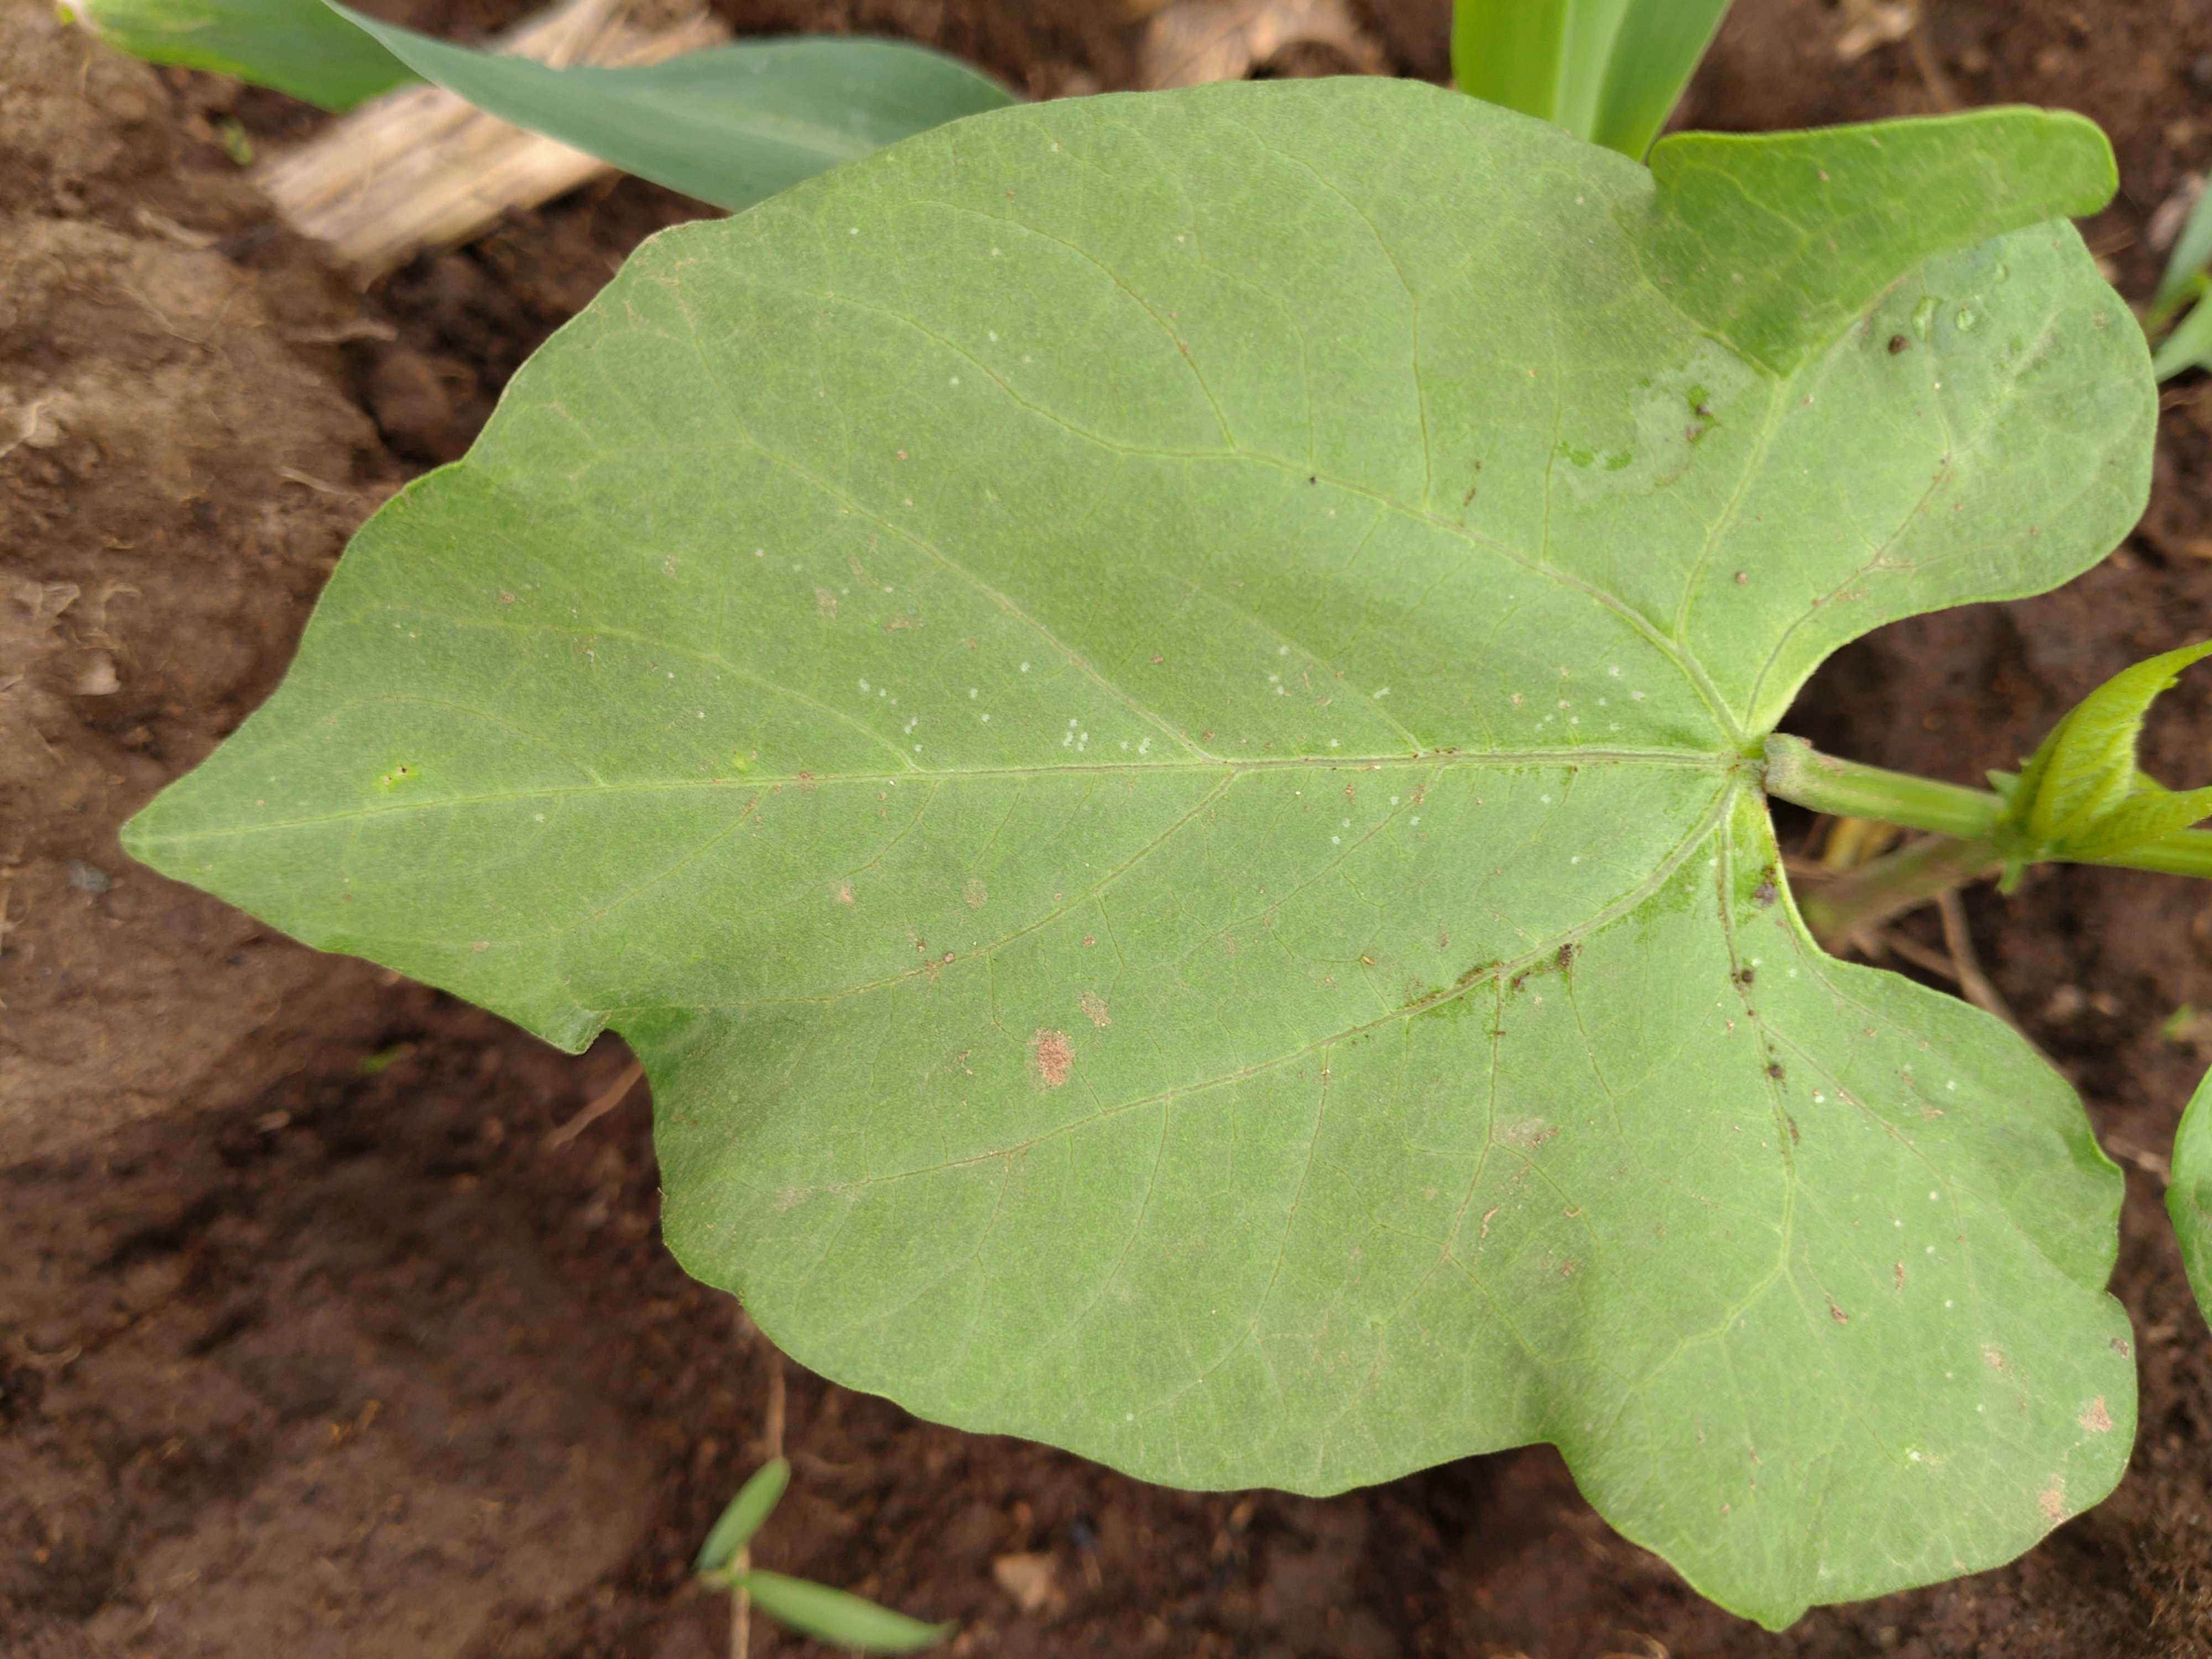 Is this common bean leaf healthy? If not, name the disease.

healthy
